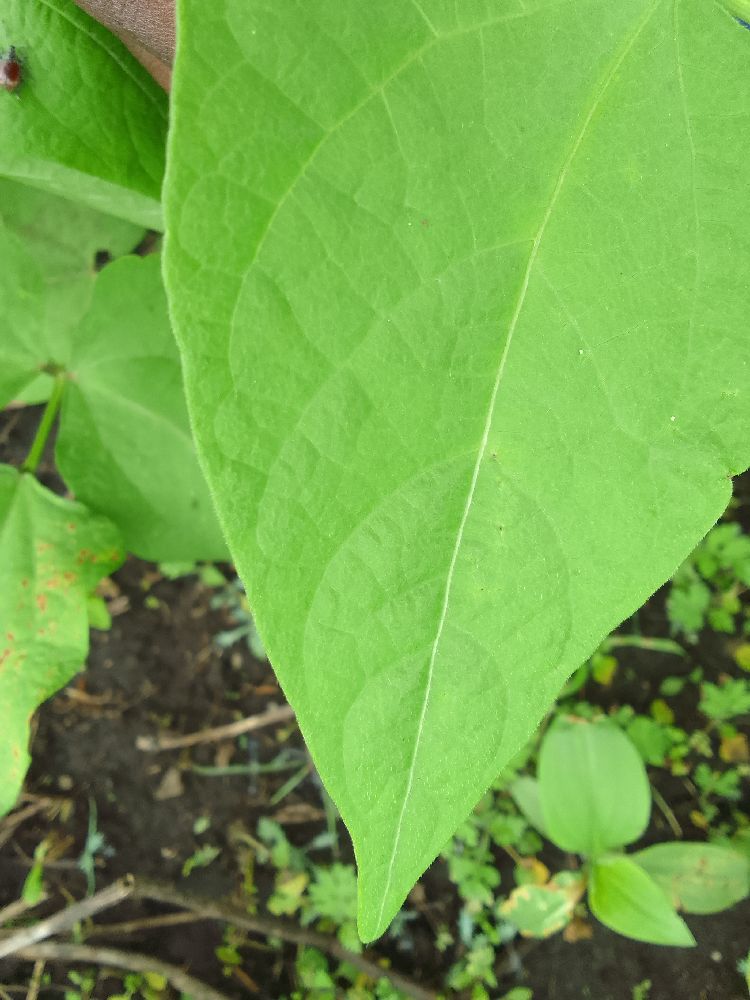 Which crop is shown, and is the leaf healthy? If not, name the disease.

common bean, healthy
